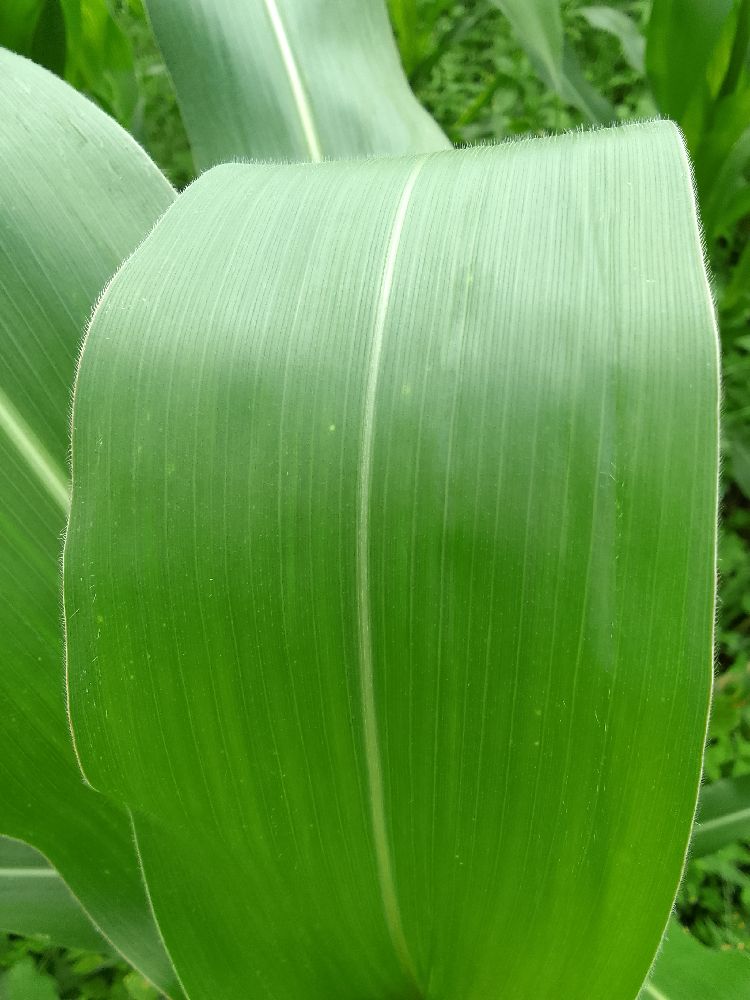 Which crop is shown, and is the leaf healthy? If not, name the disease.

maize, healthy
